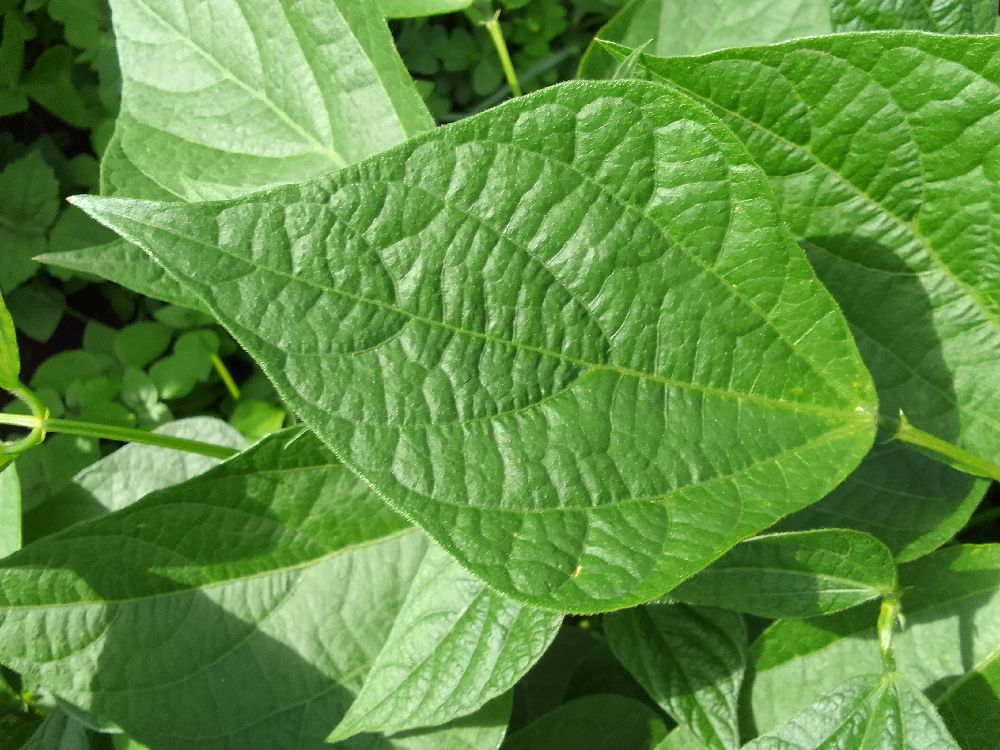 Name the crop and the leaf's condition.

common bean, healthy
